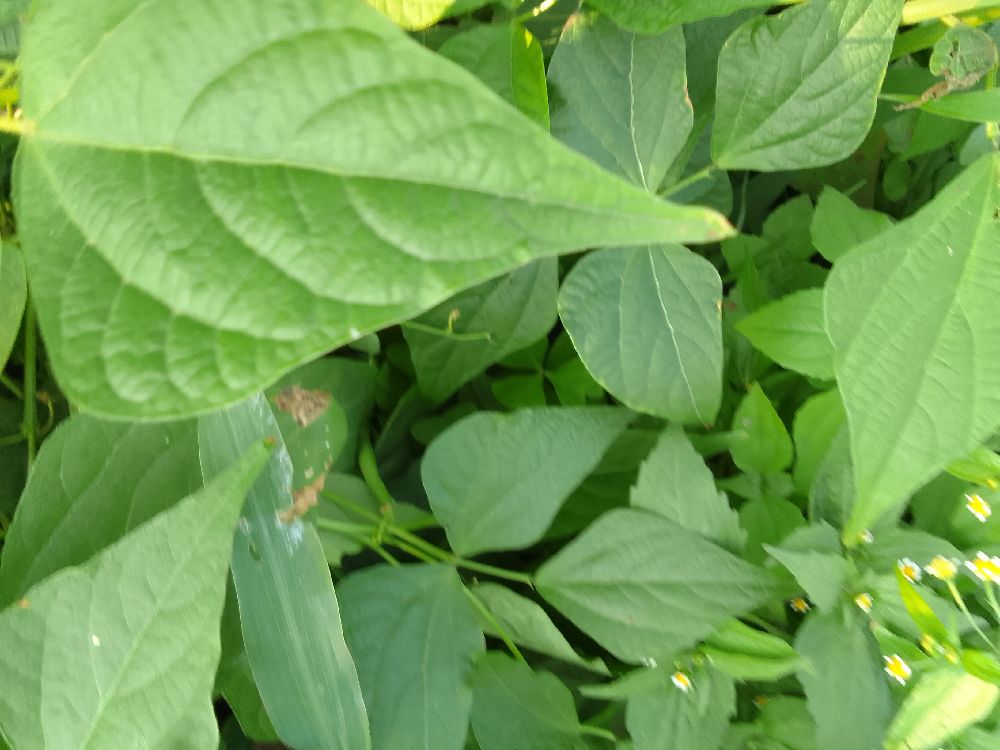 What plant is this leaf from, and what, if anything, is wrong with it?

common bean, healthy
